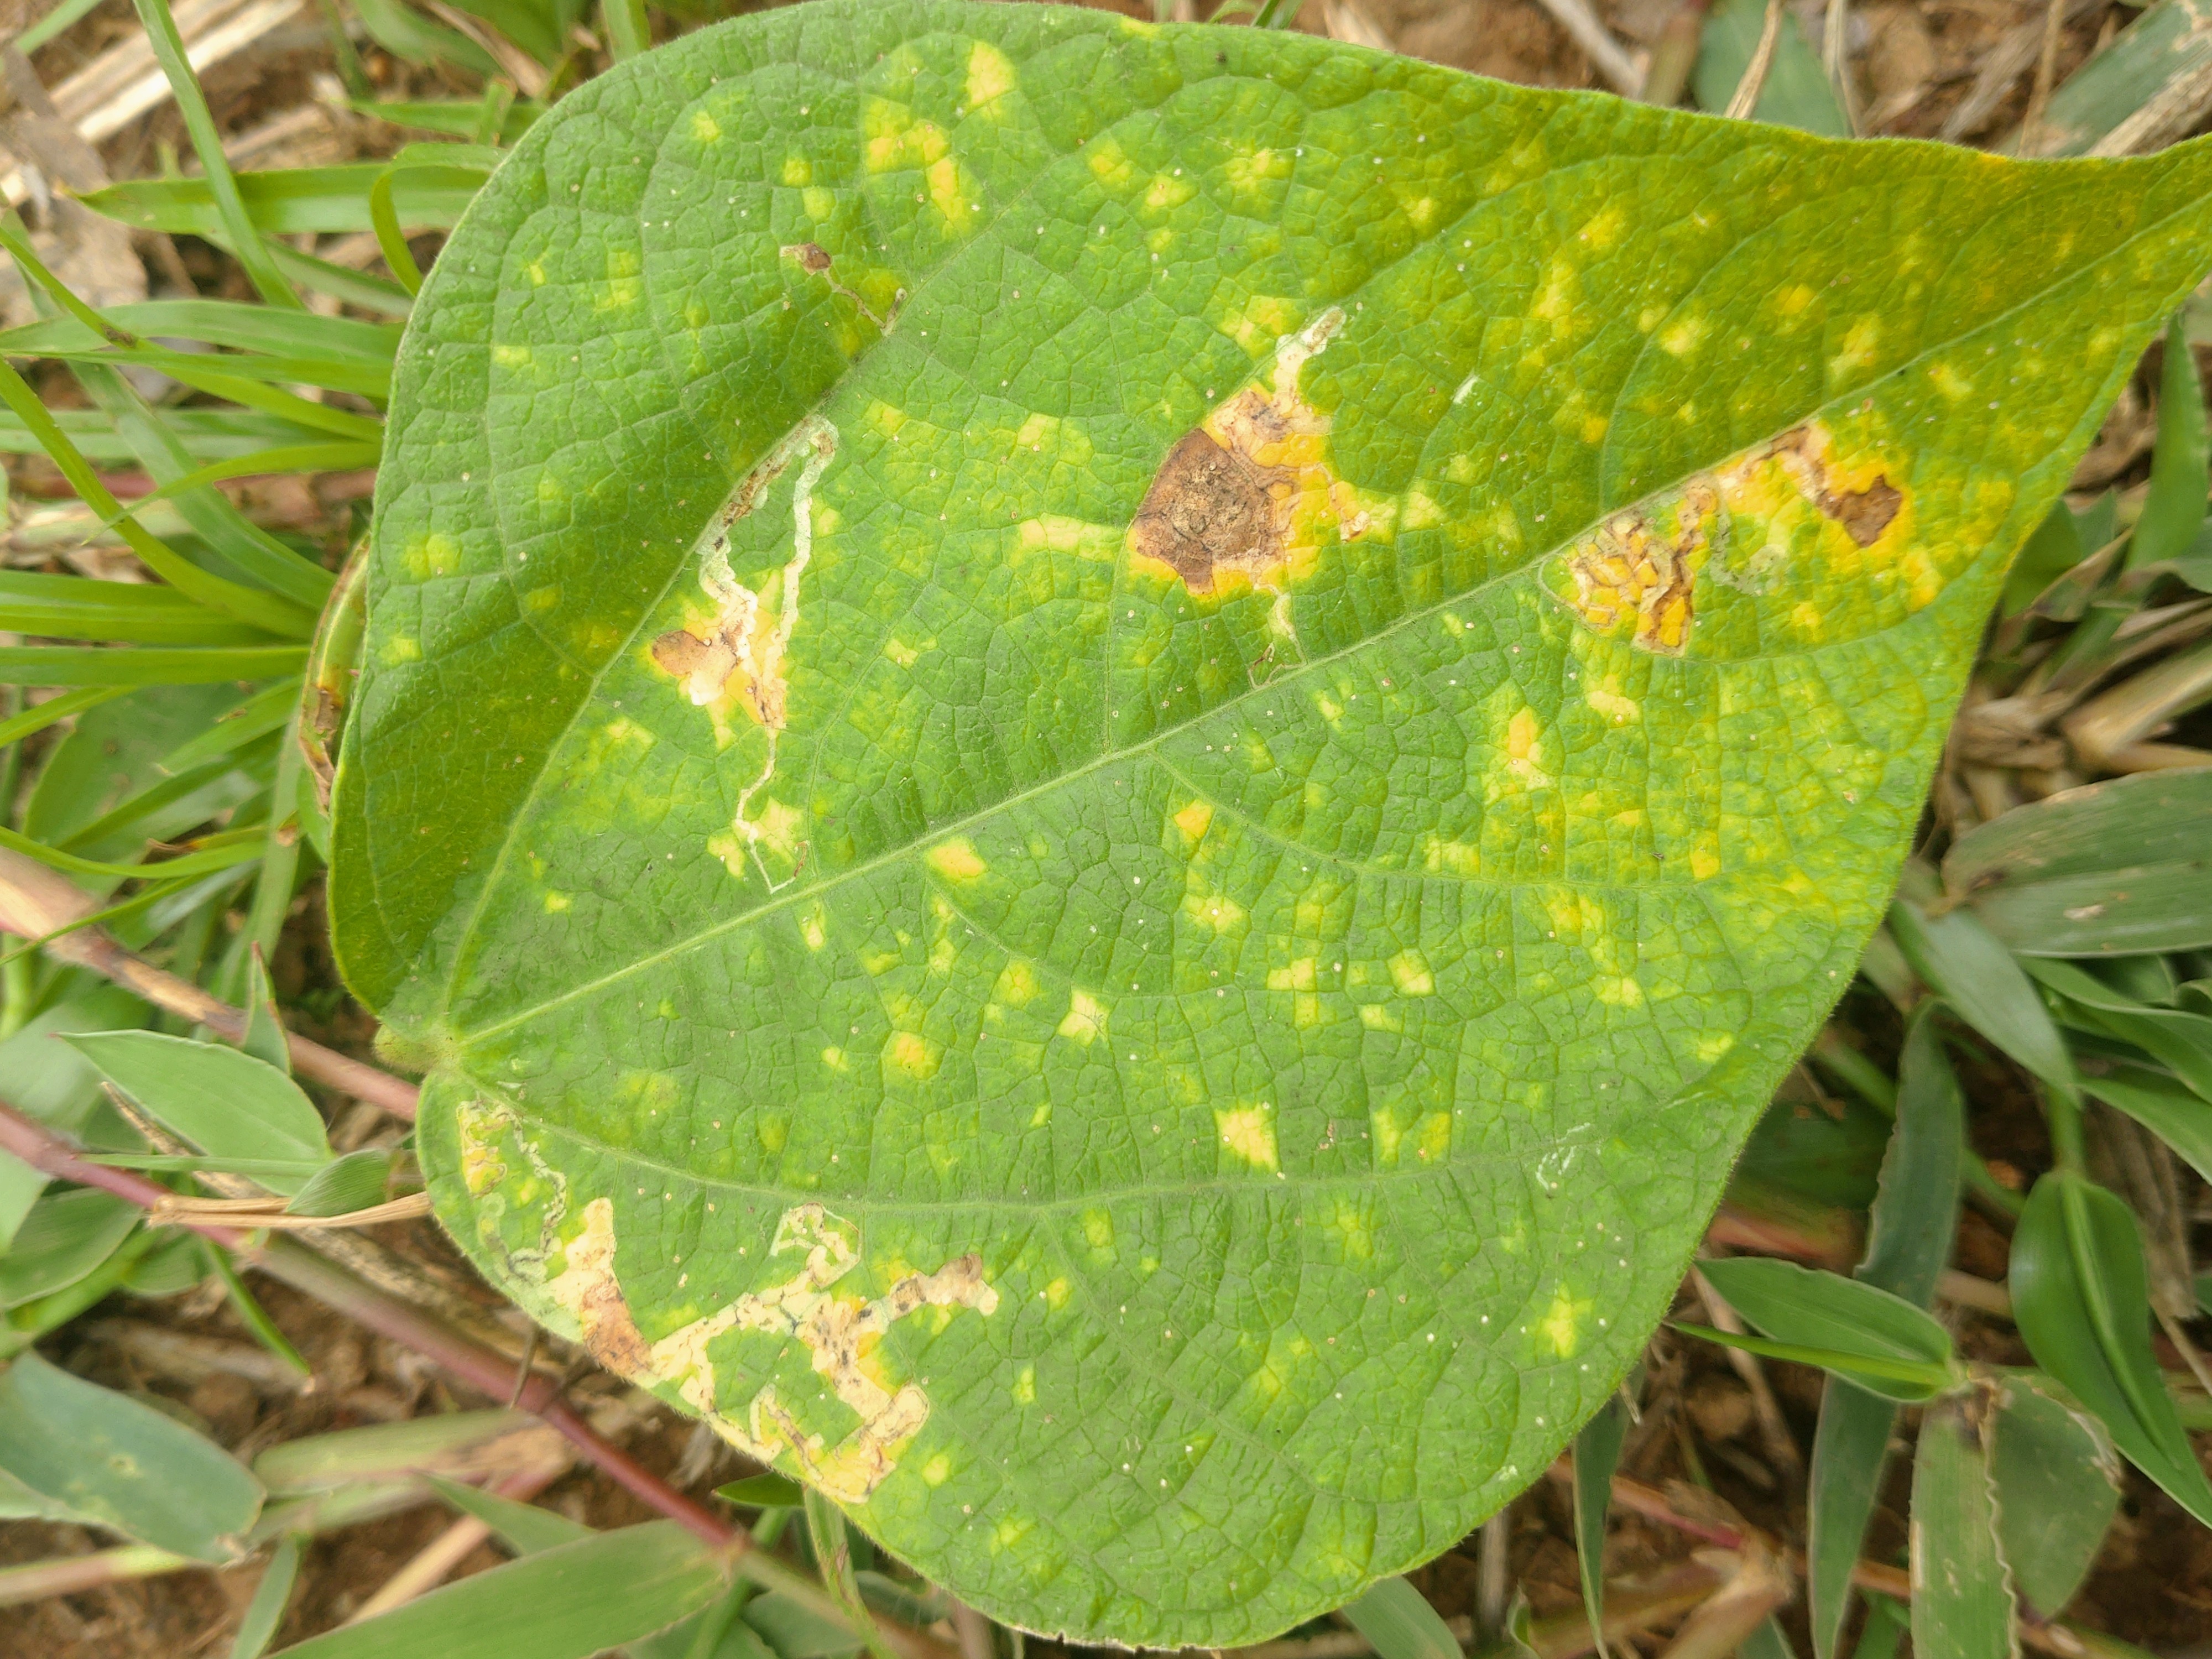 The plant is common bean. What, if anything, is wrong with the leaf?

rust
